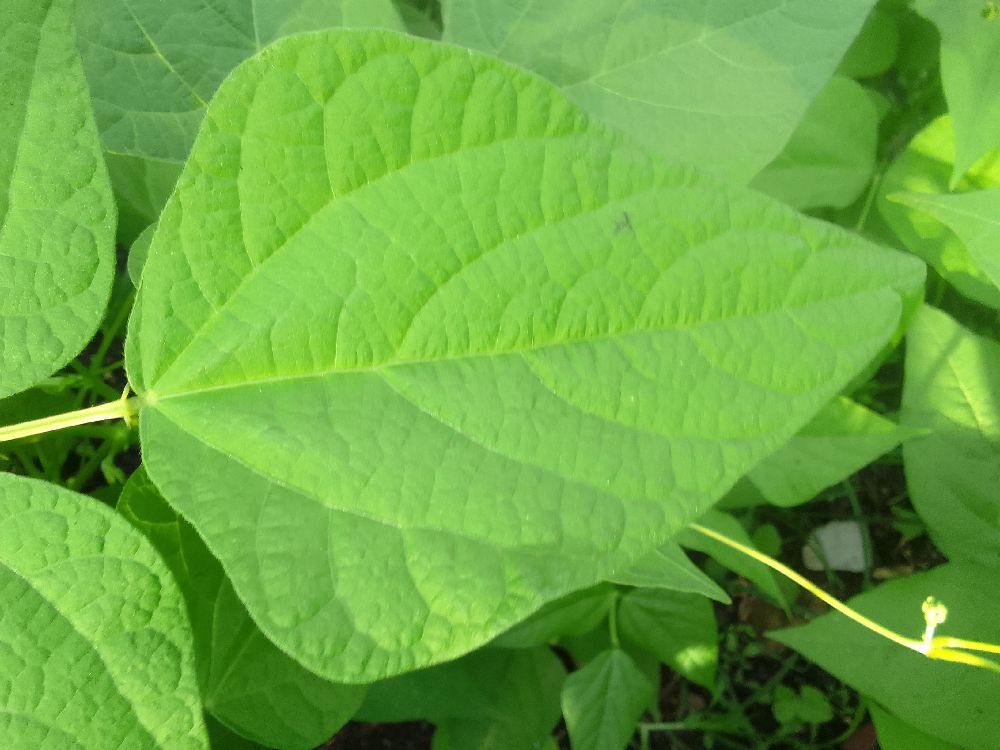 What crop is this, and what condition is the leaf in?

common bean, healthy
